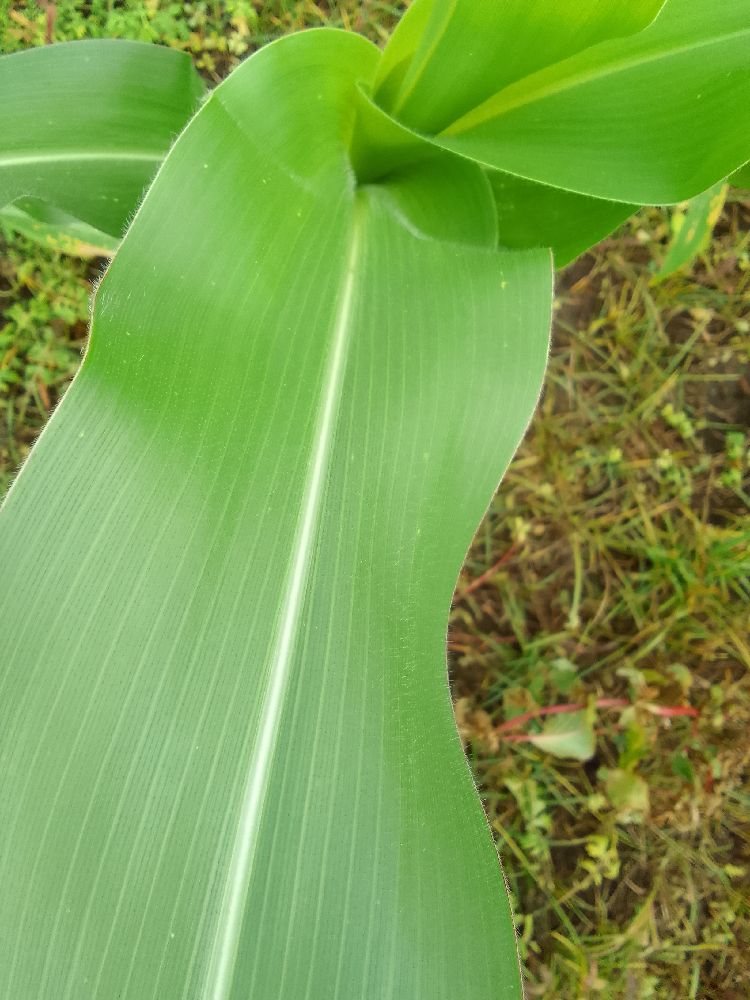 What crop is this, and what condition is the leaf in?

maize, healthy
